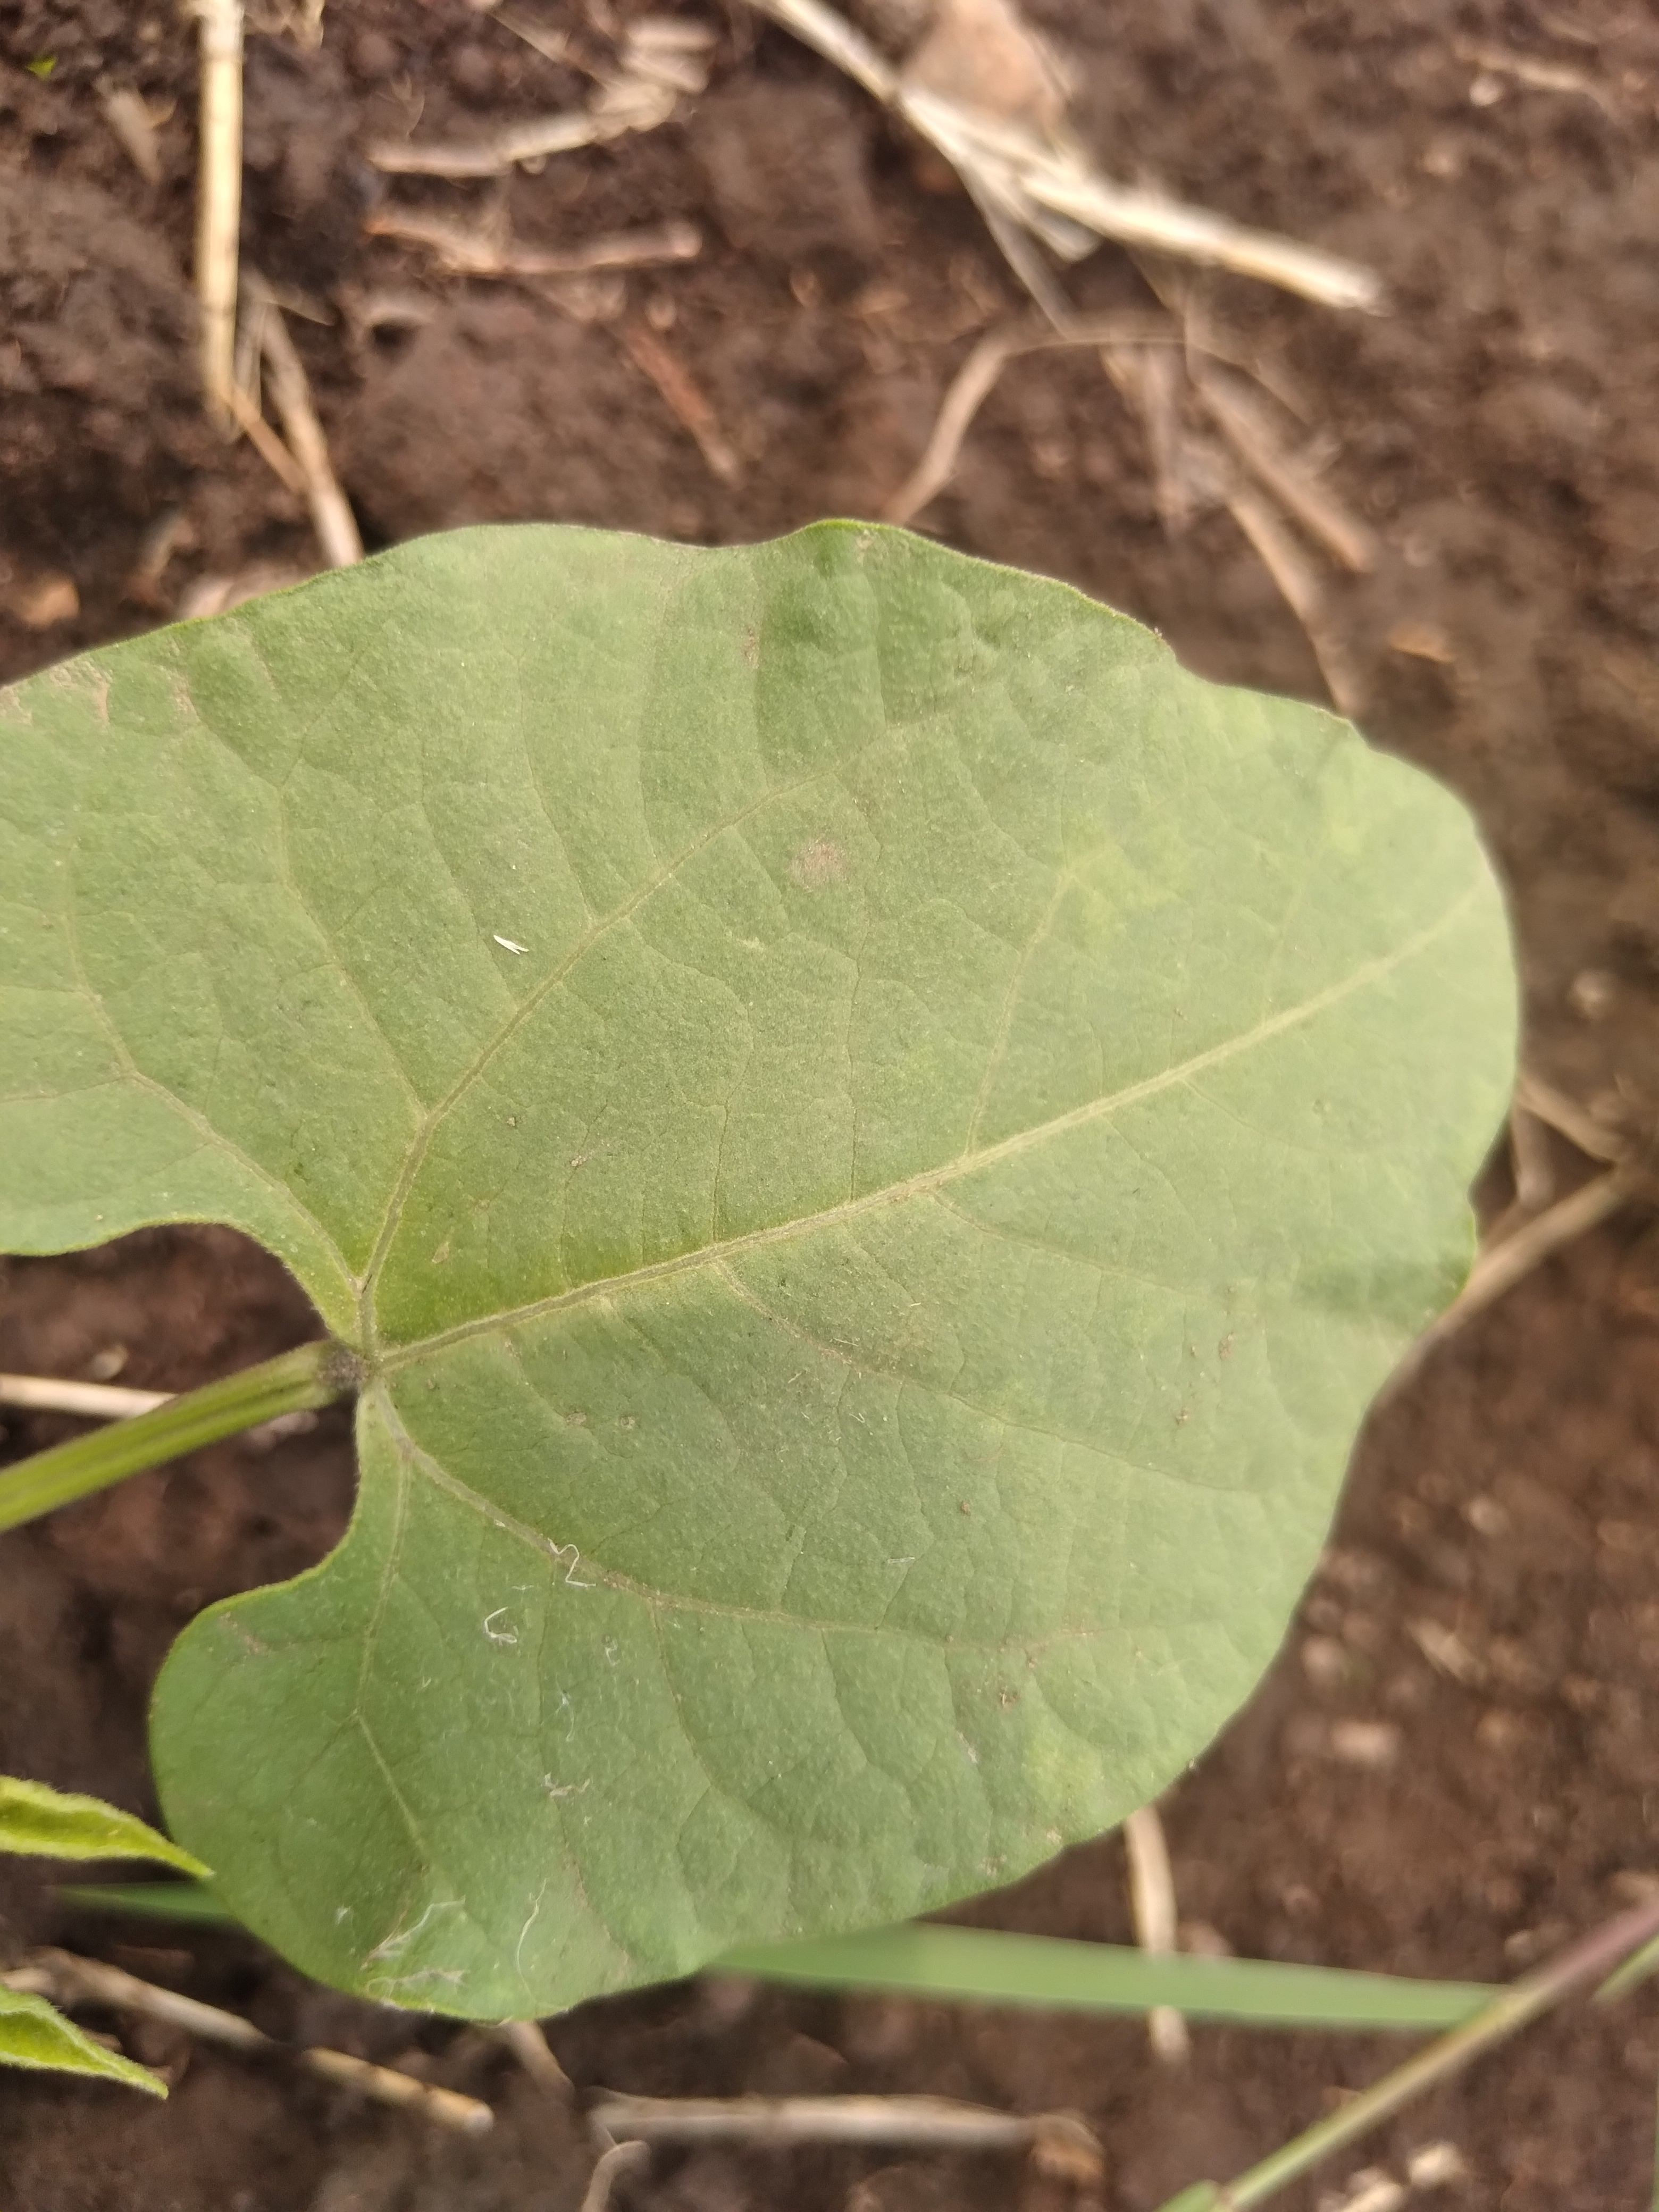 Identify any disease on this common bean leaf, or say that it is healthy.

healthy
